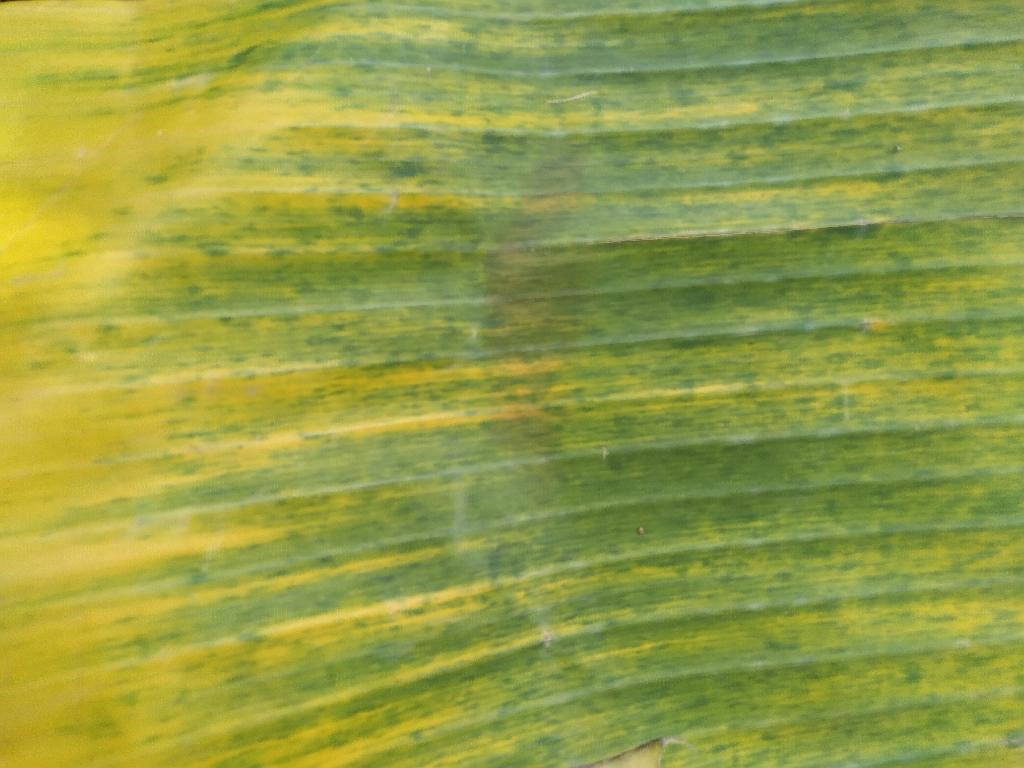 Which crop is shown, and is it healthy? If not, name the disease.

banana, fusarium wilt race 1
